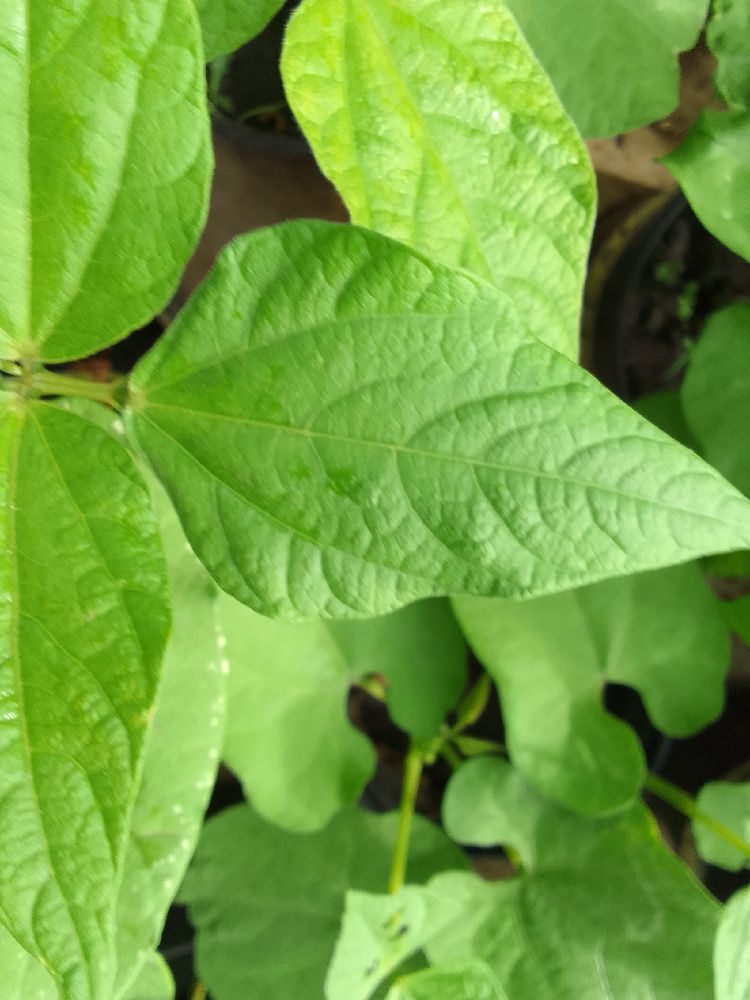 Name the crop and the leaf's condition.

common bean, healthy
